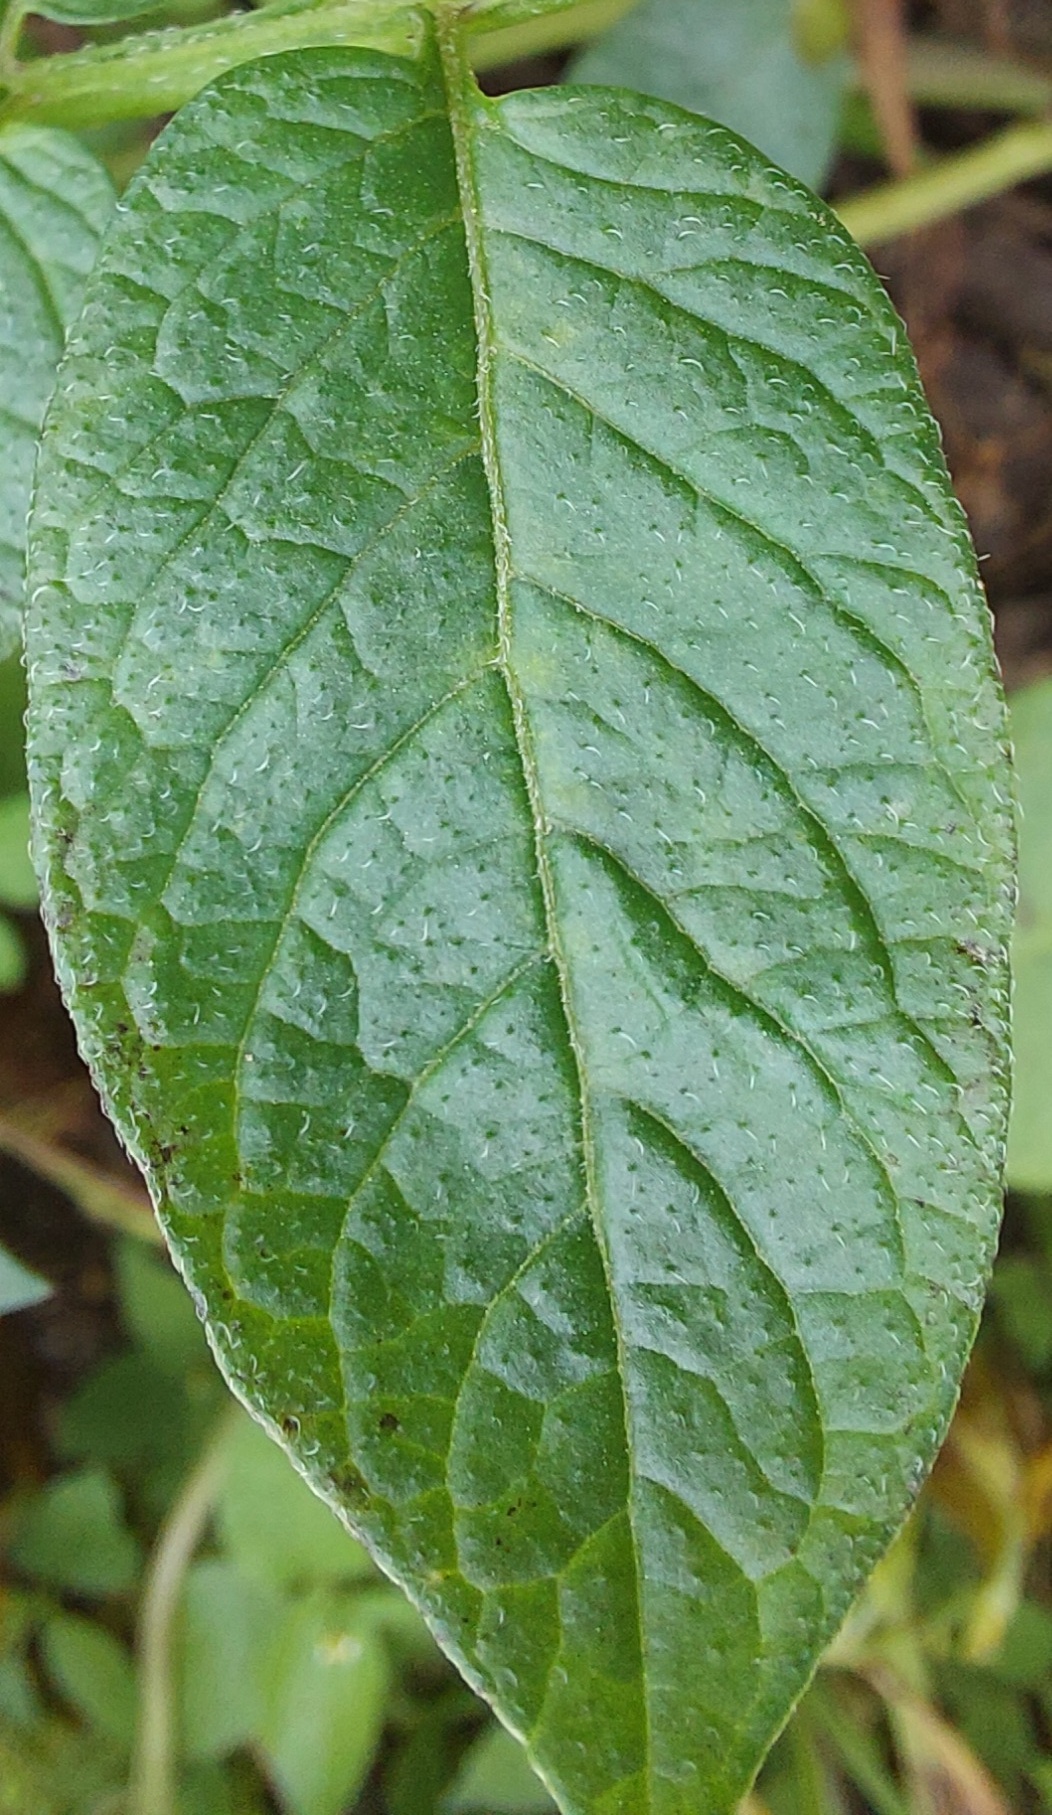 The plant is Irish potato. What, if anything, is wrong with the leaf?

healthy
